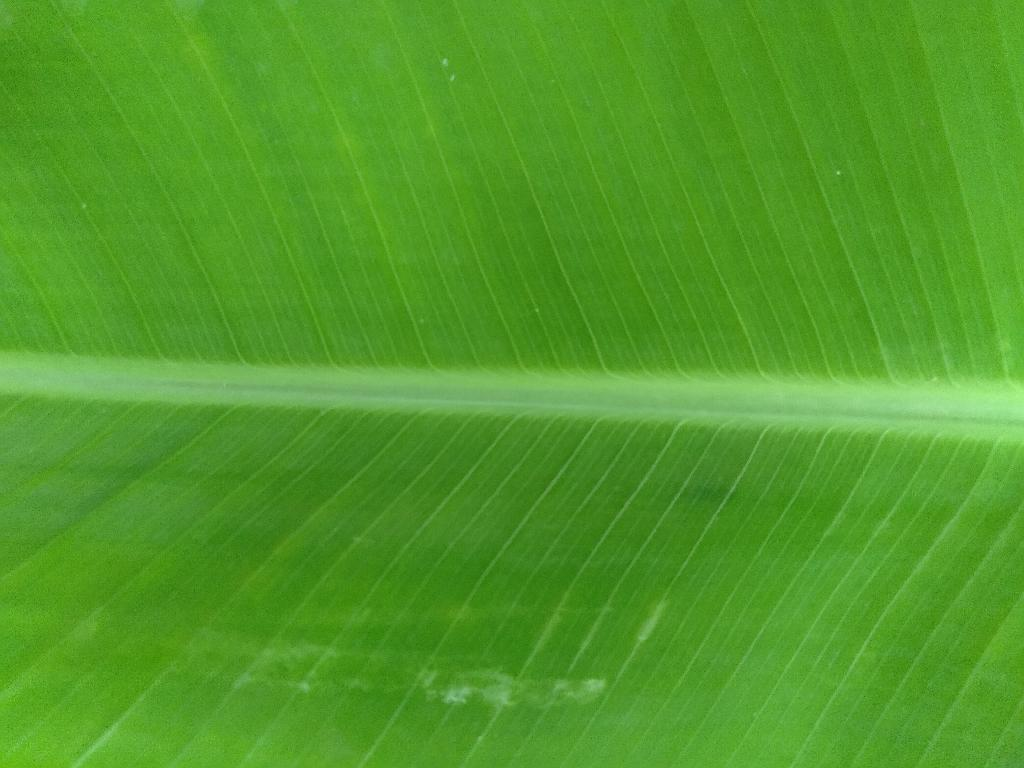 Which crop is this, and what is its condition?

banana, healthy
